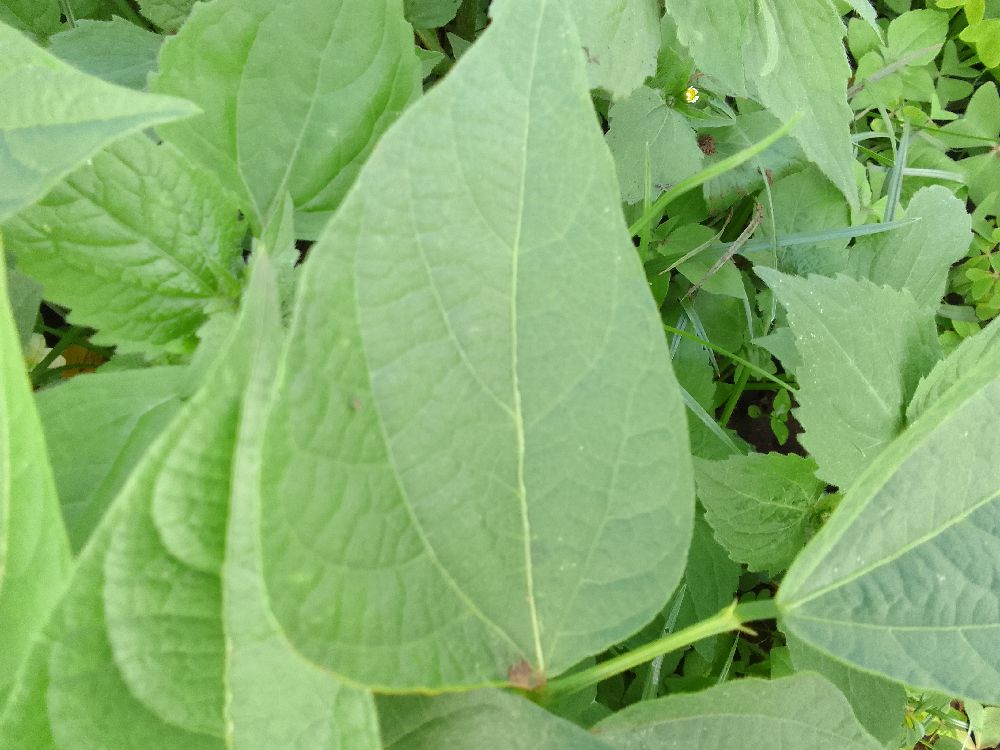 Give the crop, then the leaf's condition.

common bean, healthy
